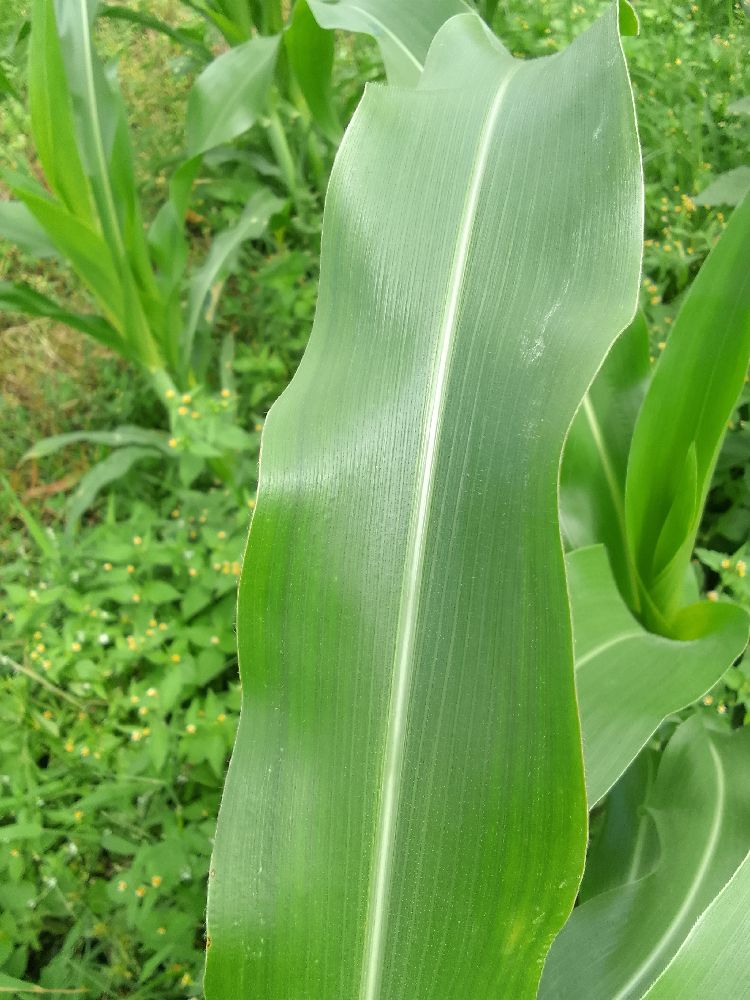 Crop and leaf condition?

maize, healthy
